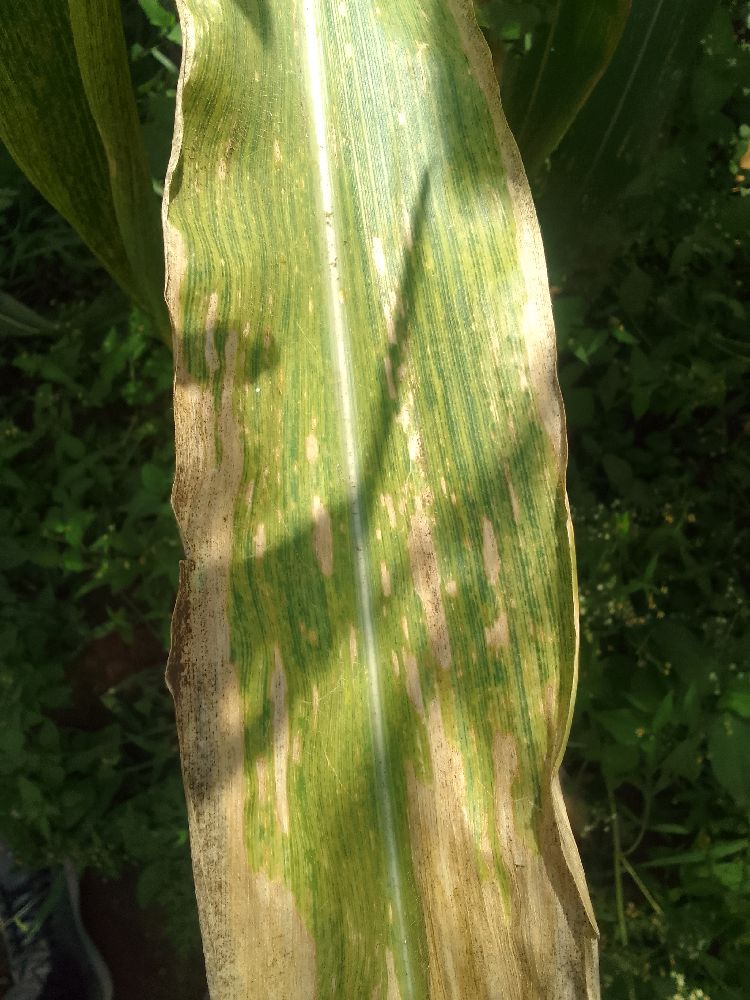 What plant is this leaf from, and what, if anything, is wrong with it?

maize, maize lethal necrosis
